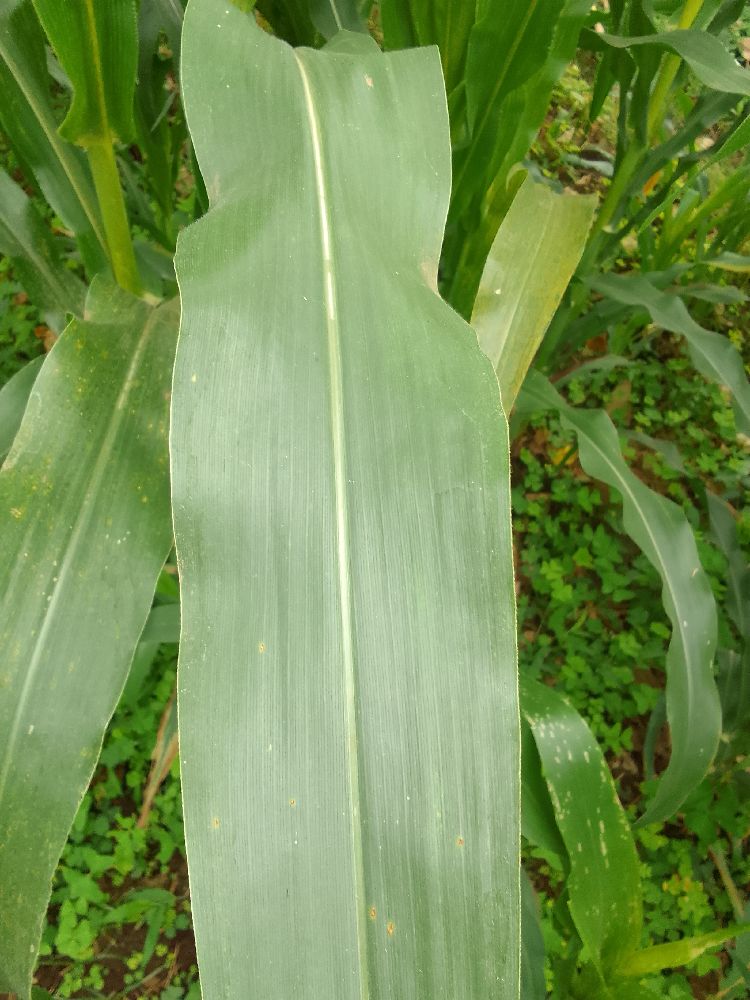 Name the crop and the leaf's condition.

maize, healthy
